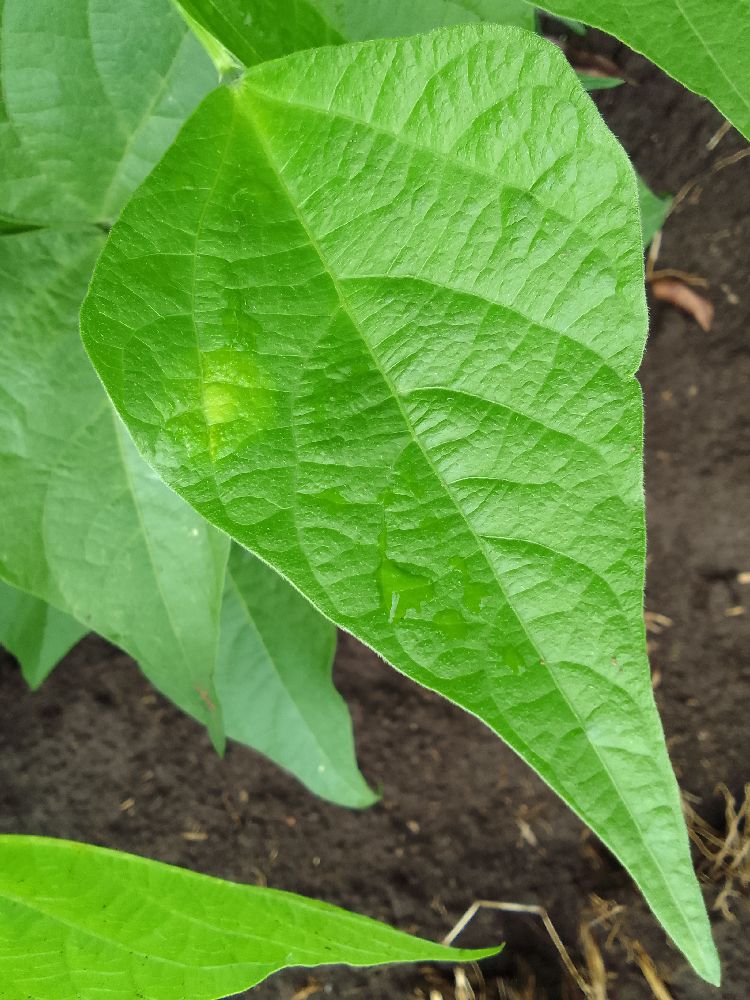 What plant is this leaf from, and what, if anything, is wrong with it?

common bean, healthy
